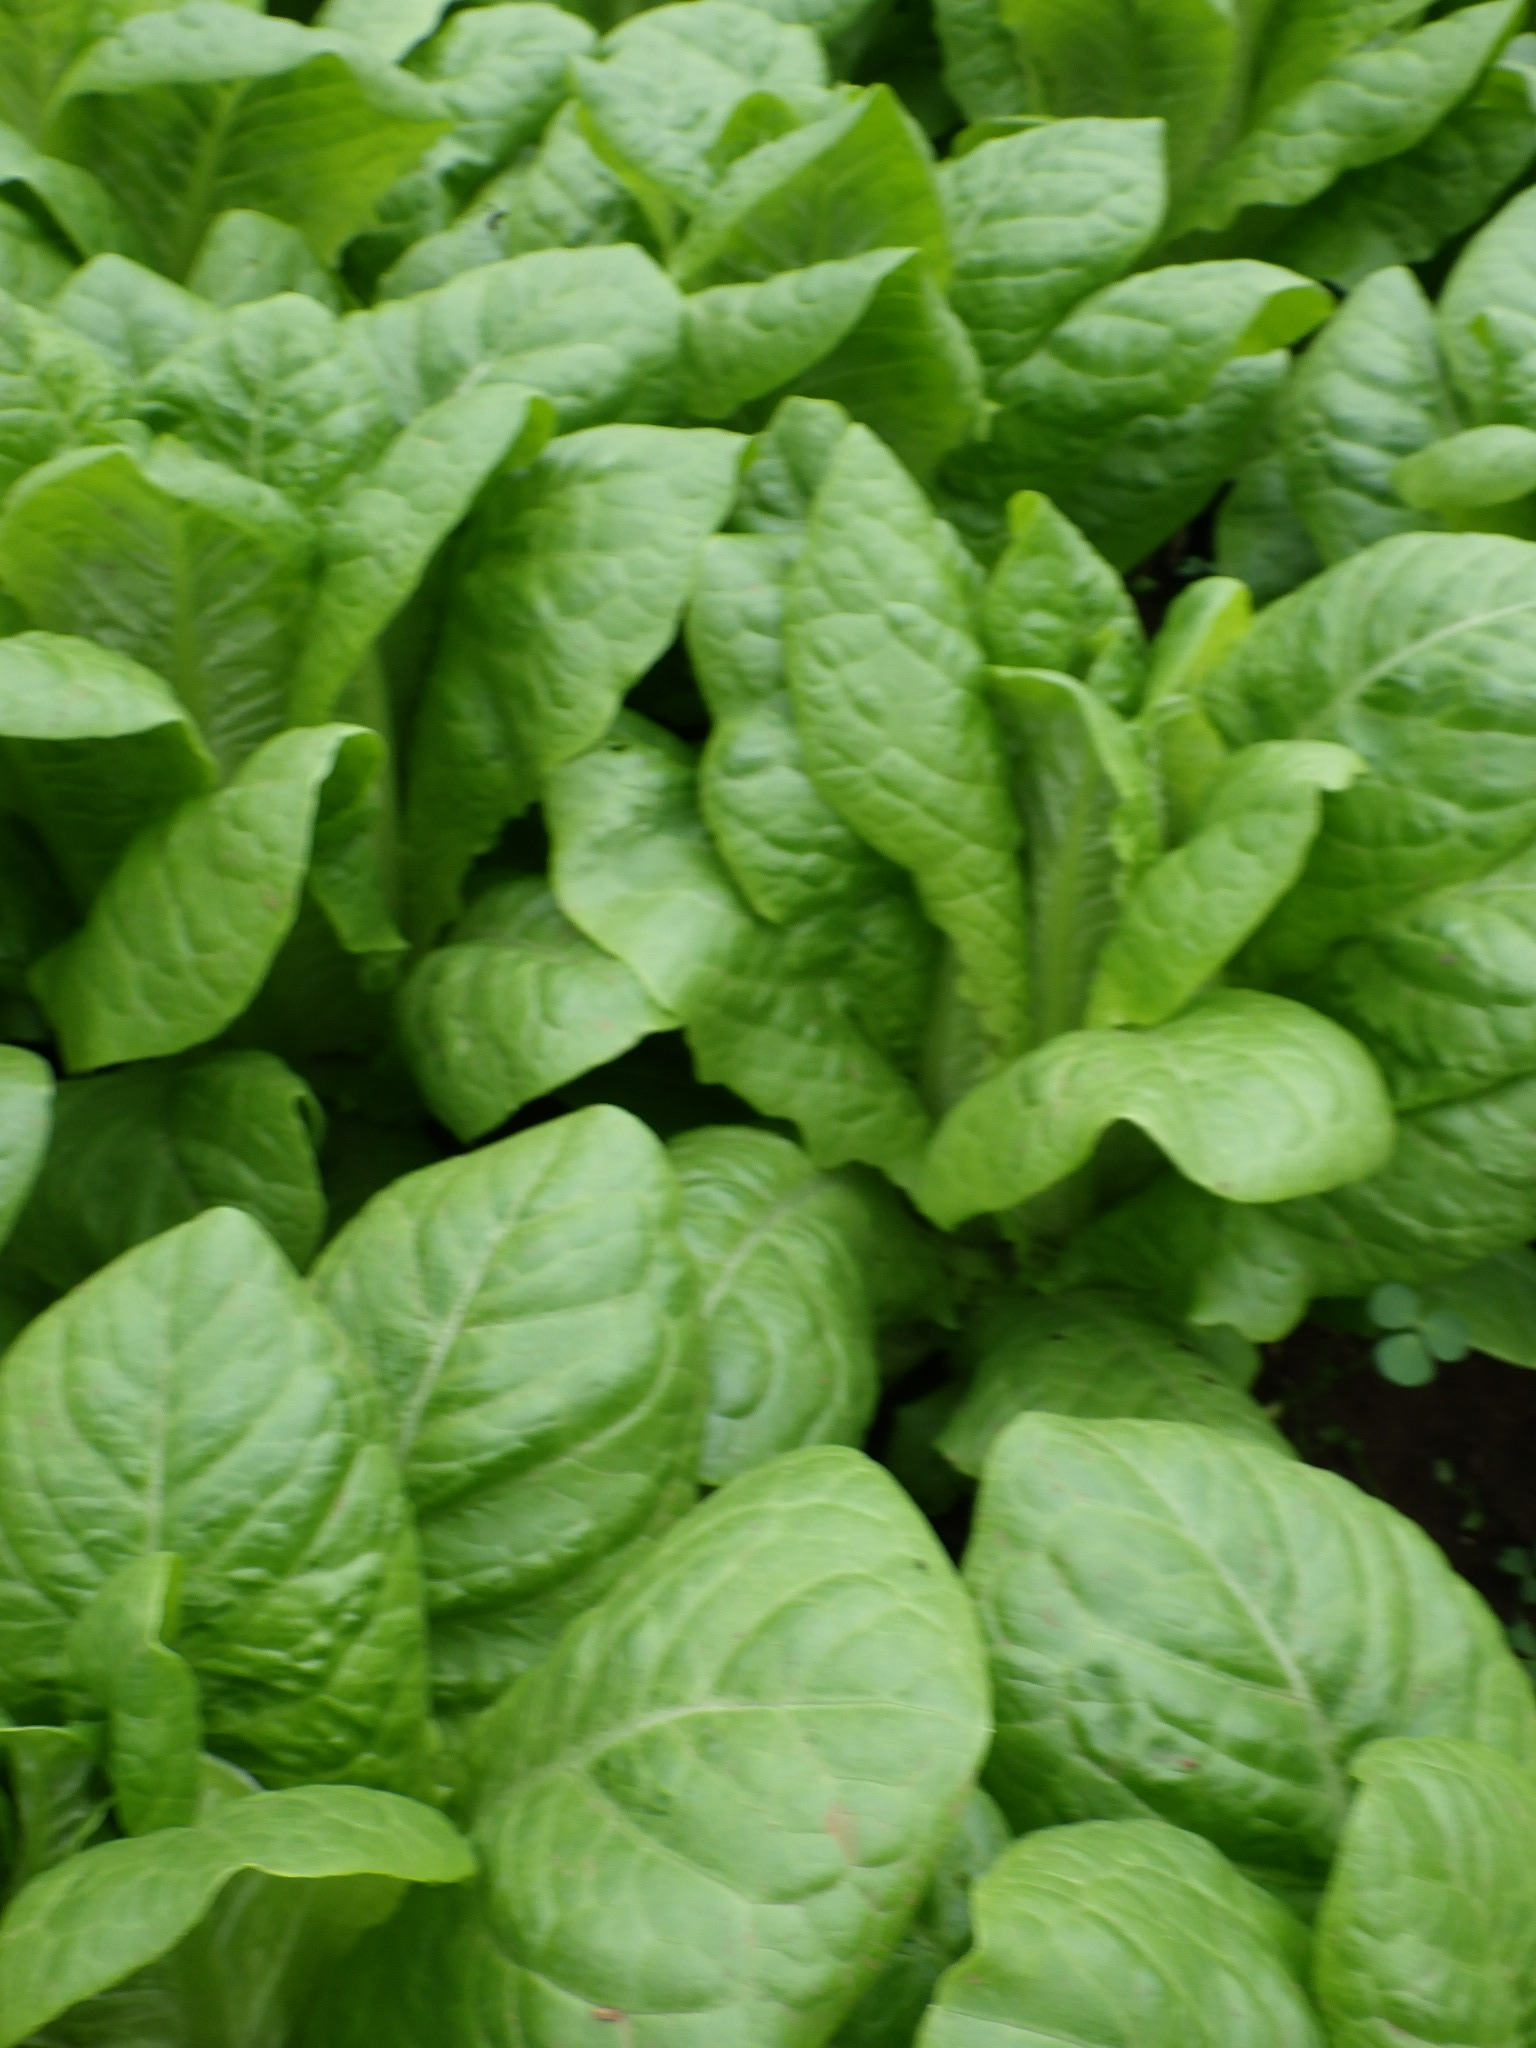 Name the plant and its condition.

lettuce, healthy
